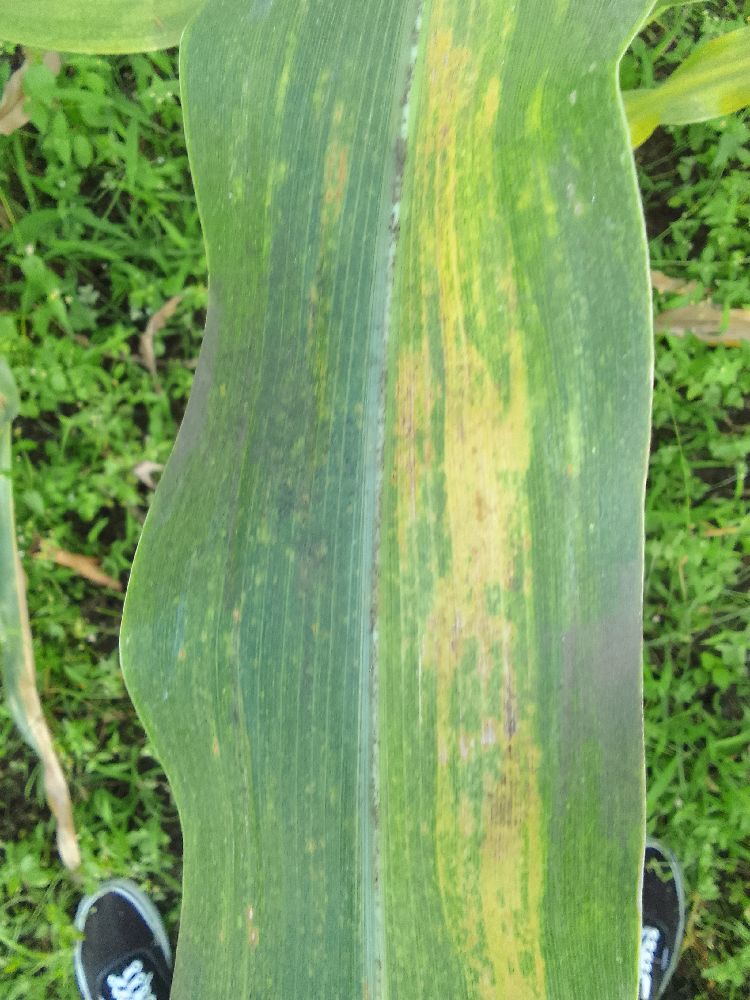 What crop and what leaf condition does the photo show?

maize, maize lethal necrosis
